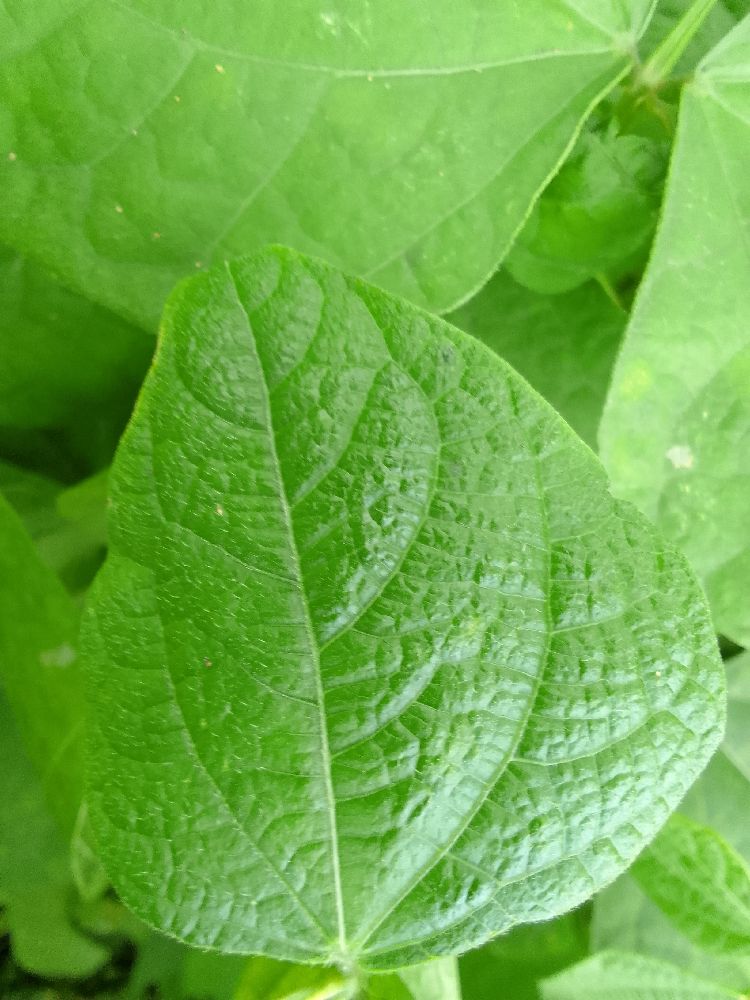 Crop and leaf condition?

common bean, healthy
